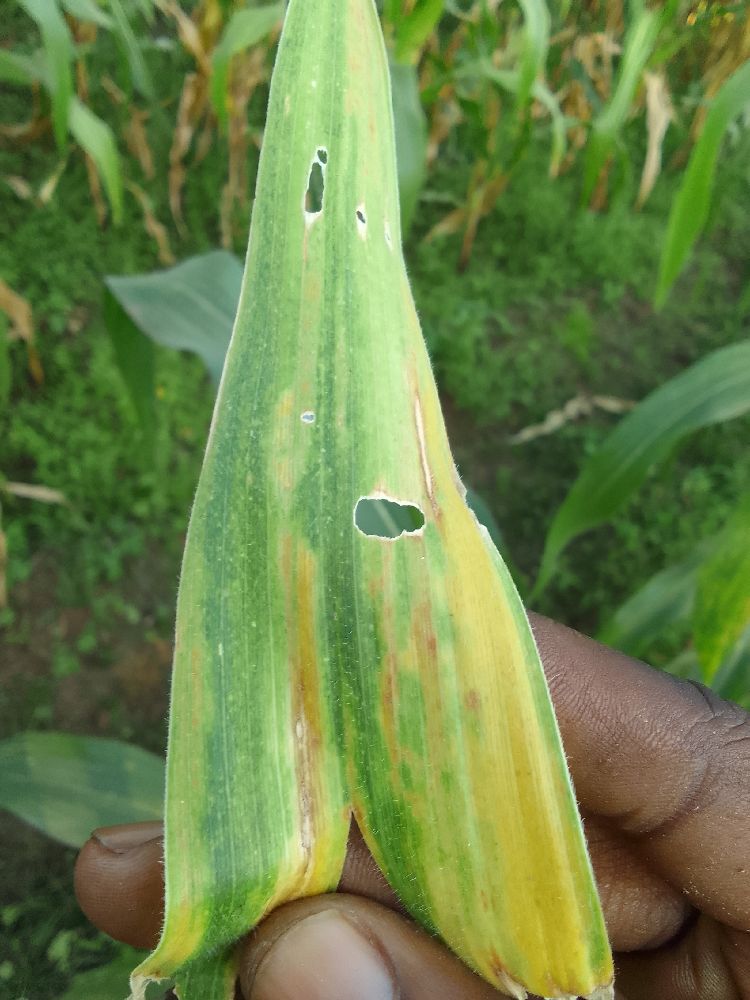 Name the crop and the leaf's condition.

maize, maize lethal necrosis
